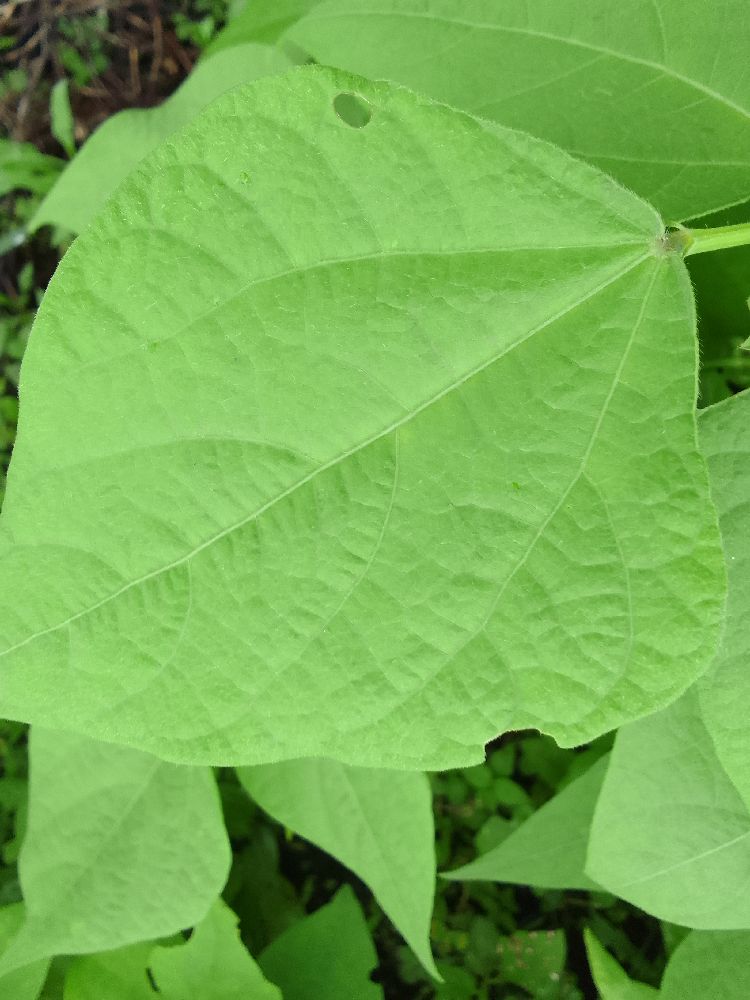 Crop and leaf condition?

common bean, healthy
